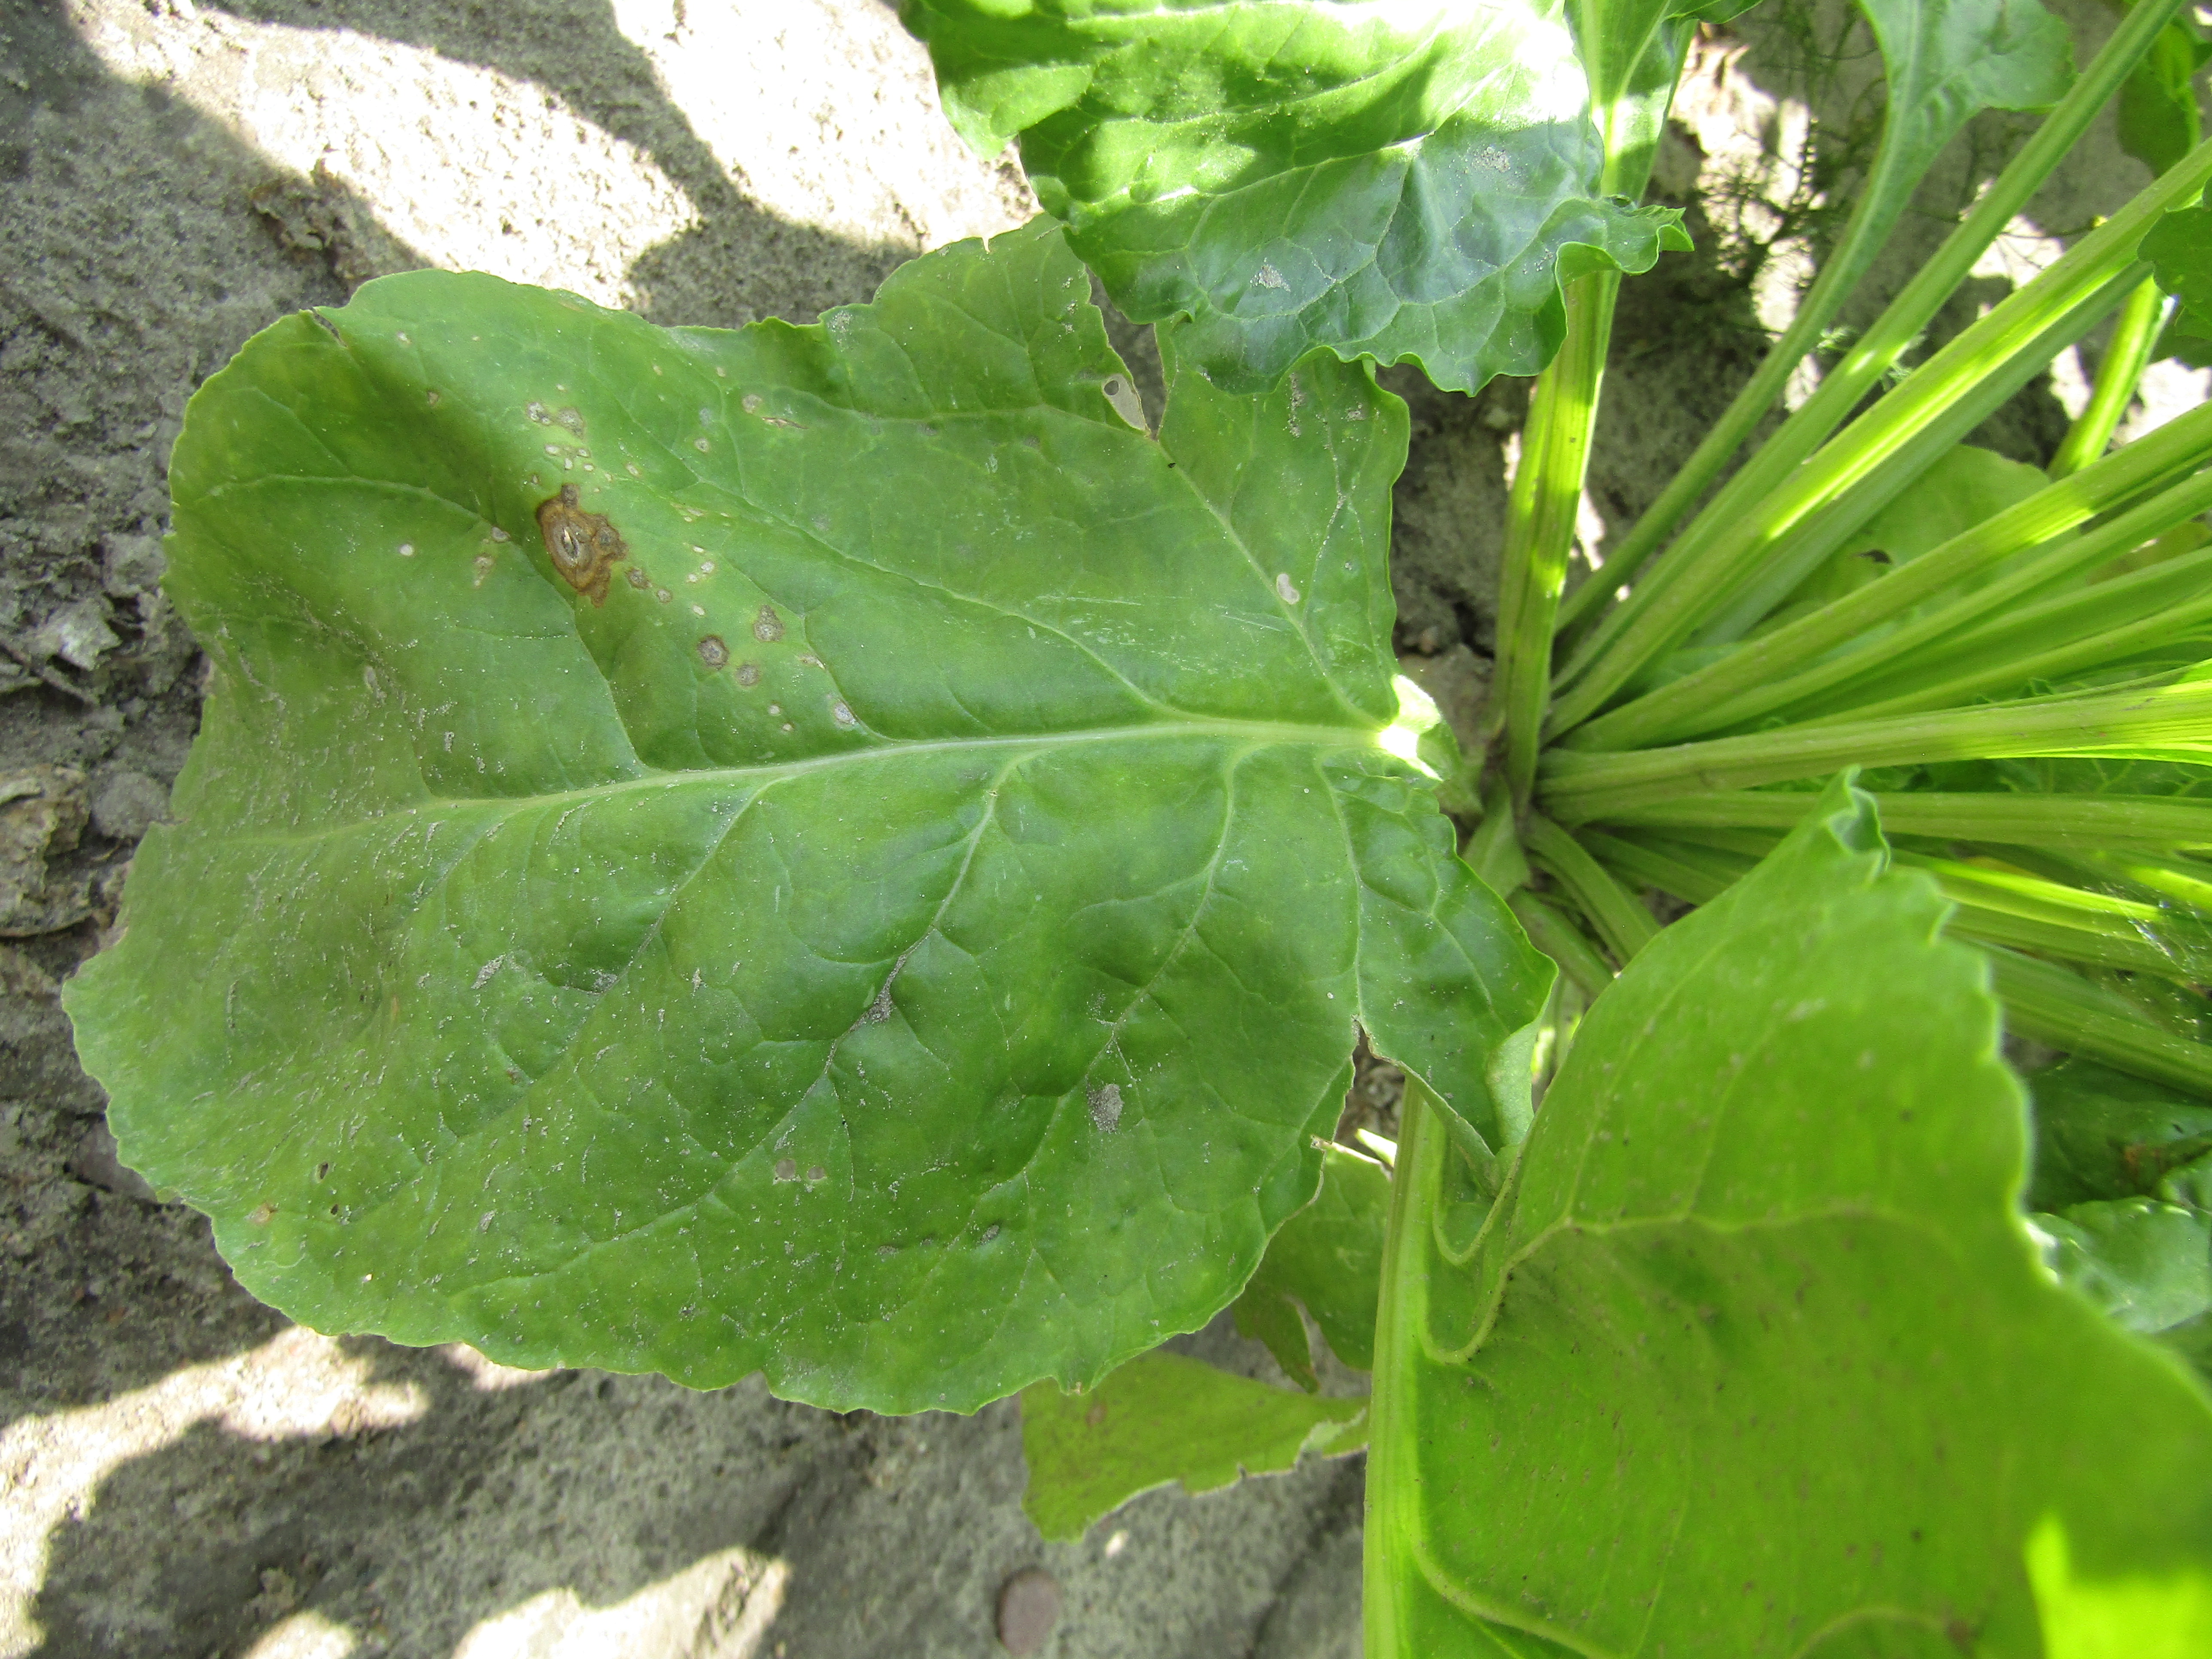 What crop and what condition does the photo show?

beet, cercospora
